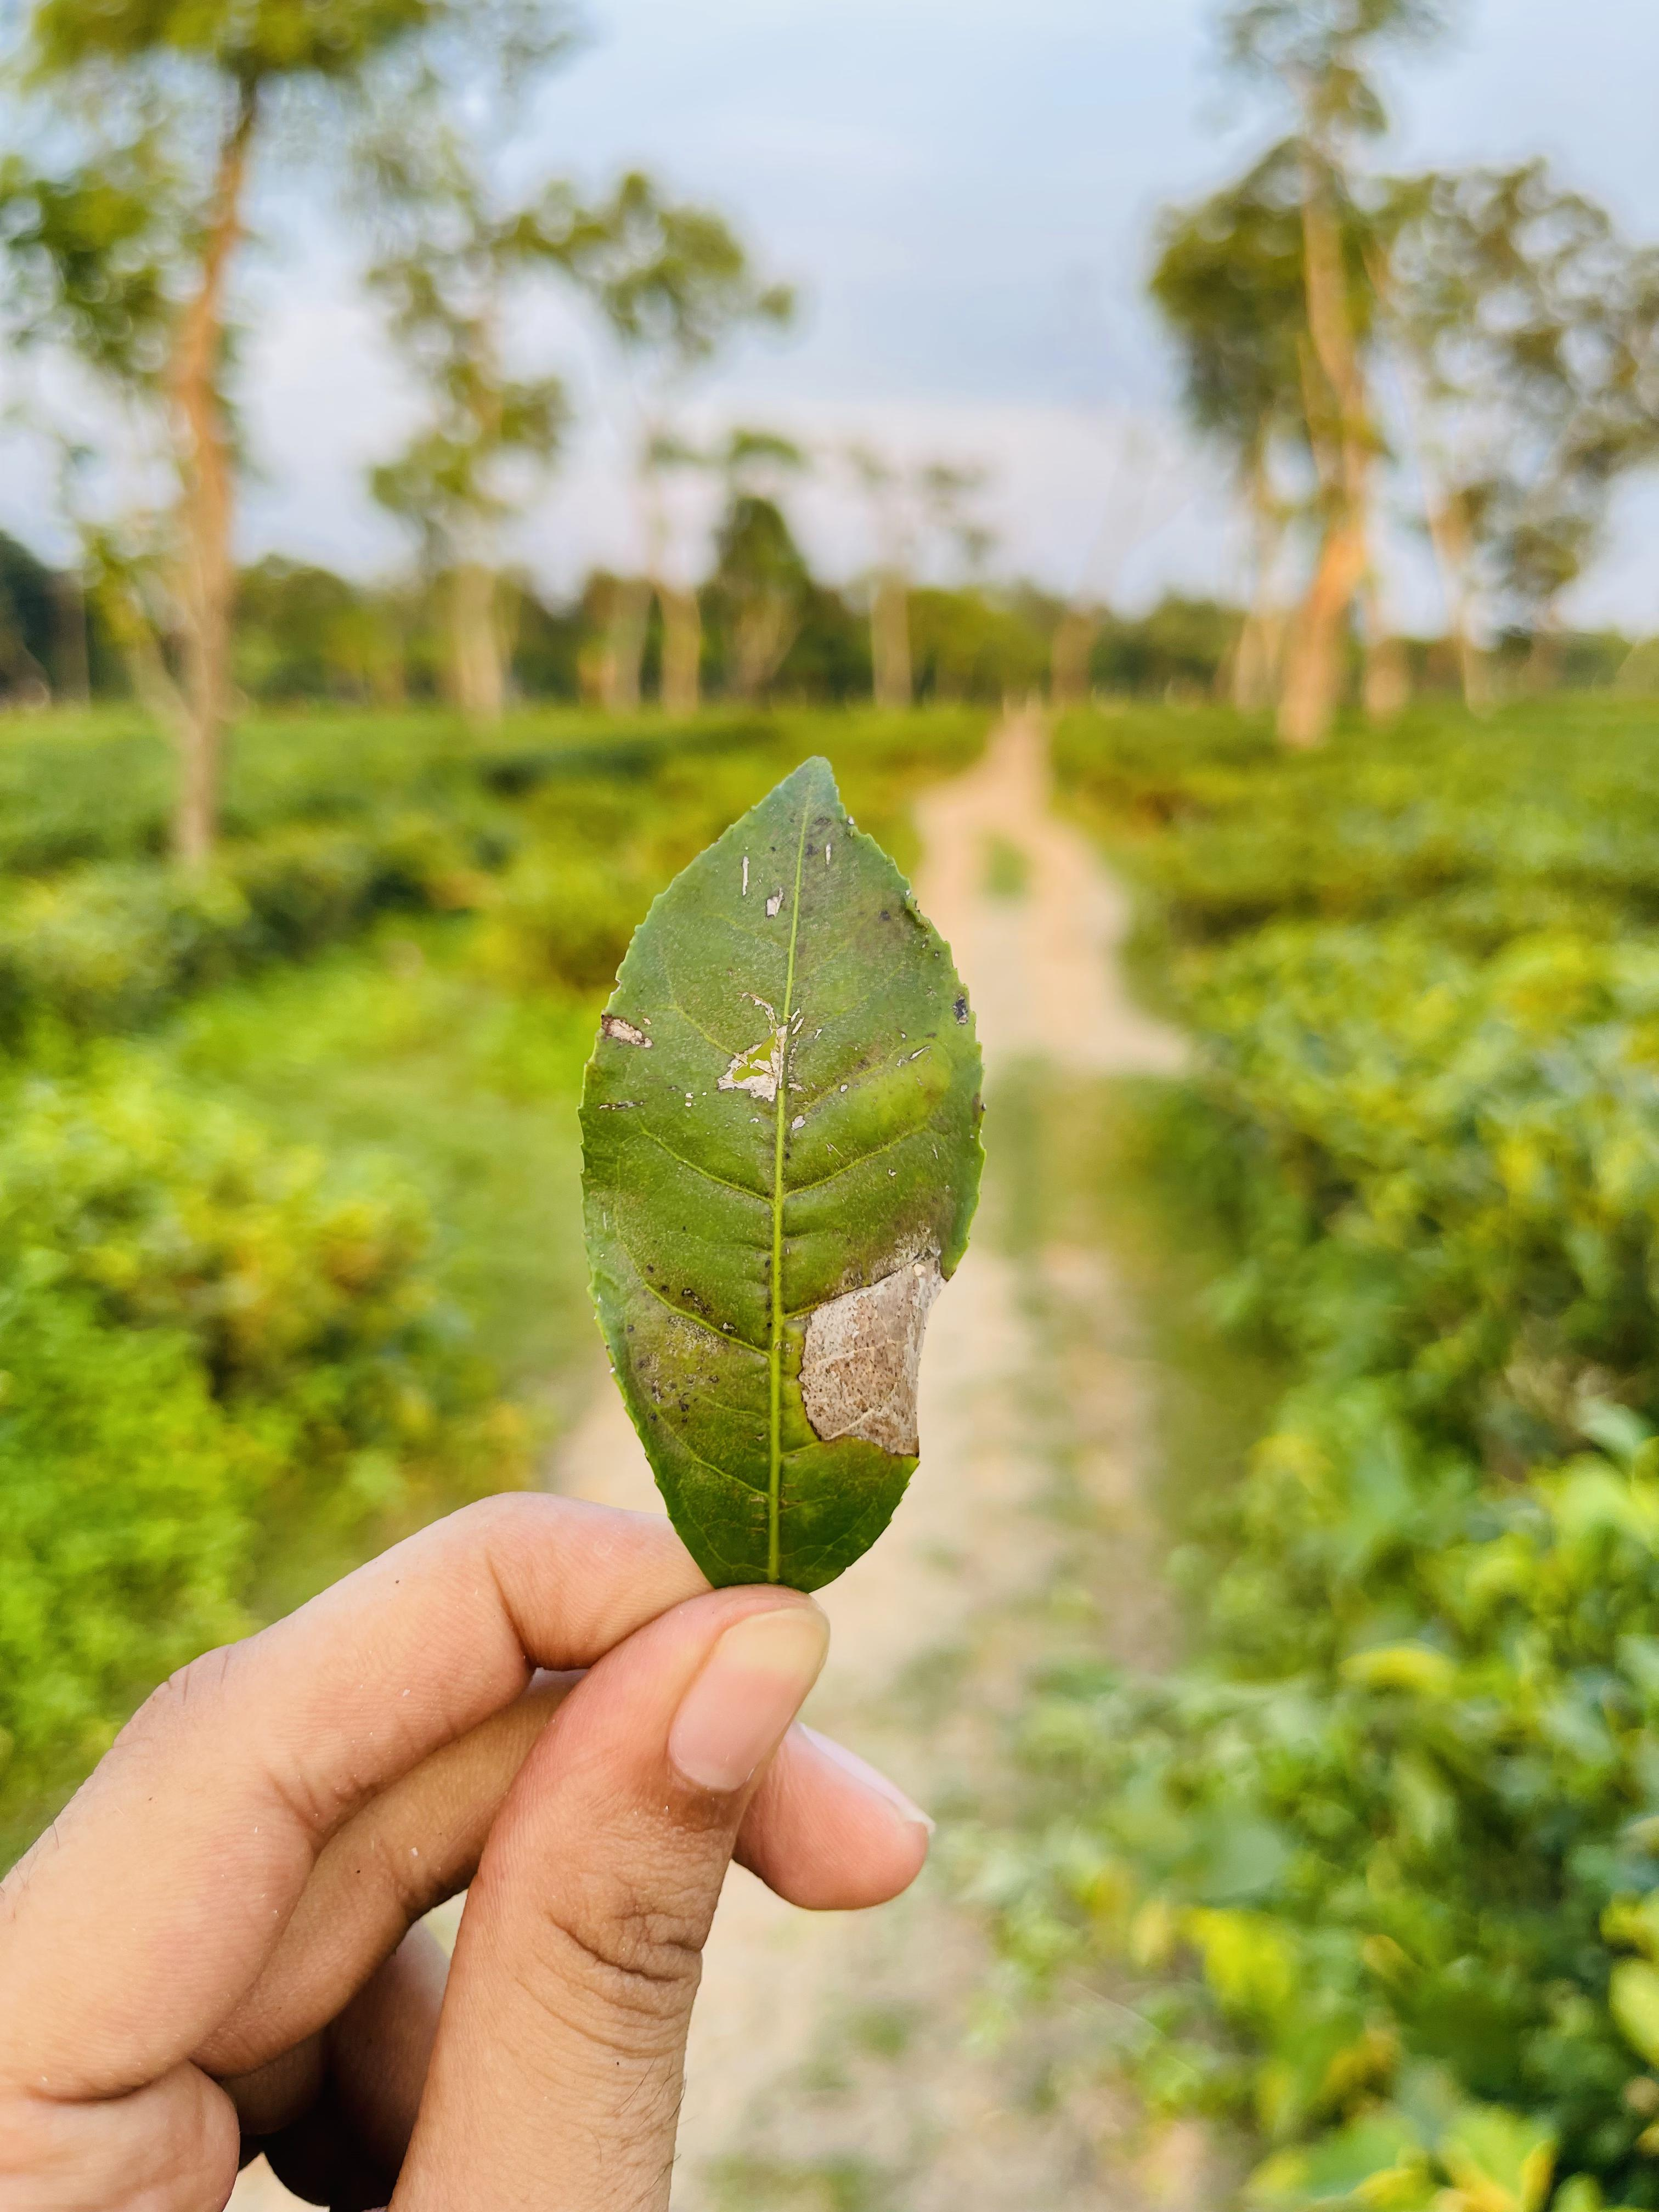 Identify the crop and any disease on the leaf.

tea, blight
